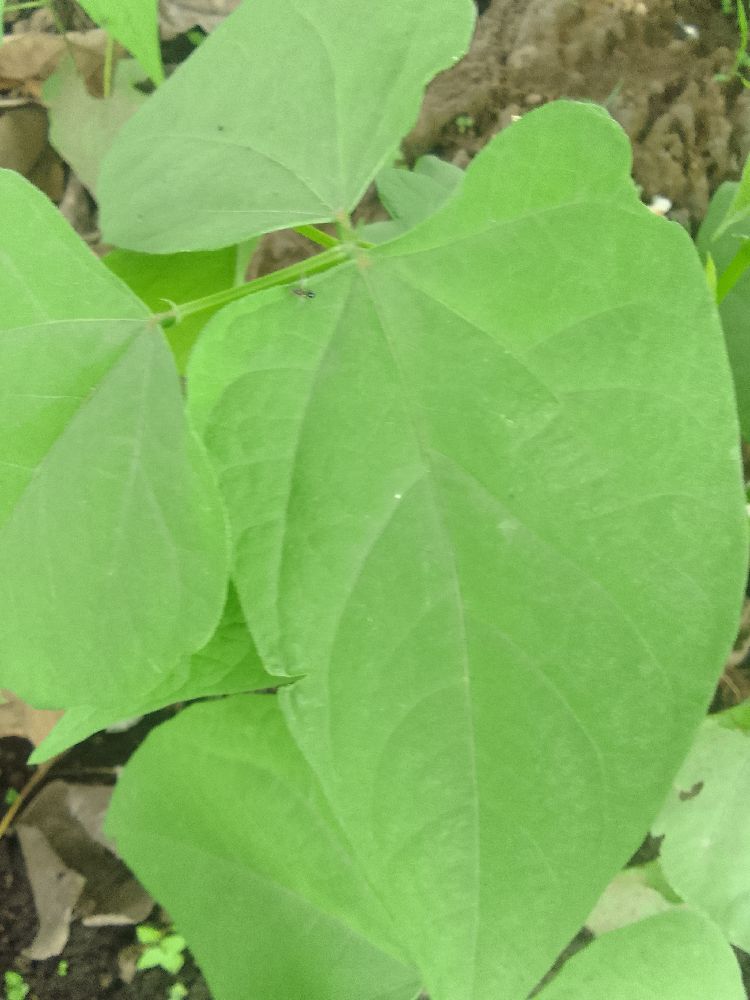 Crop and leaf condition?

common bean, healthy
